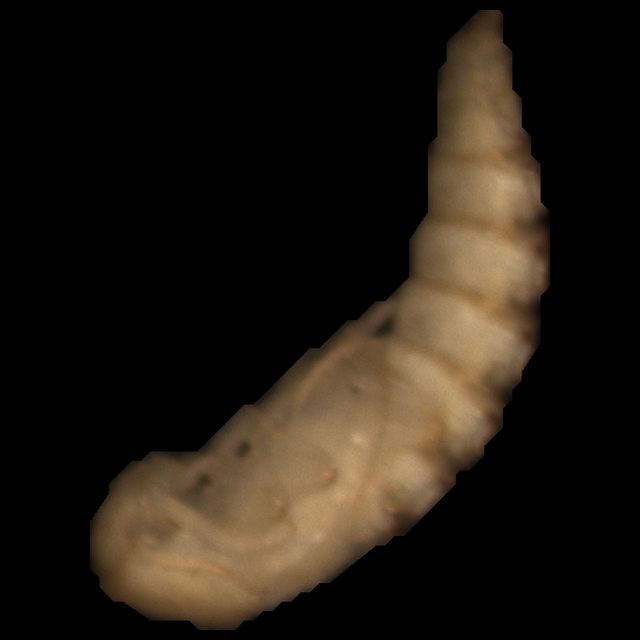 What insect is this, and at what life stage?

mealworm pupa
